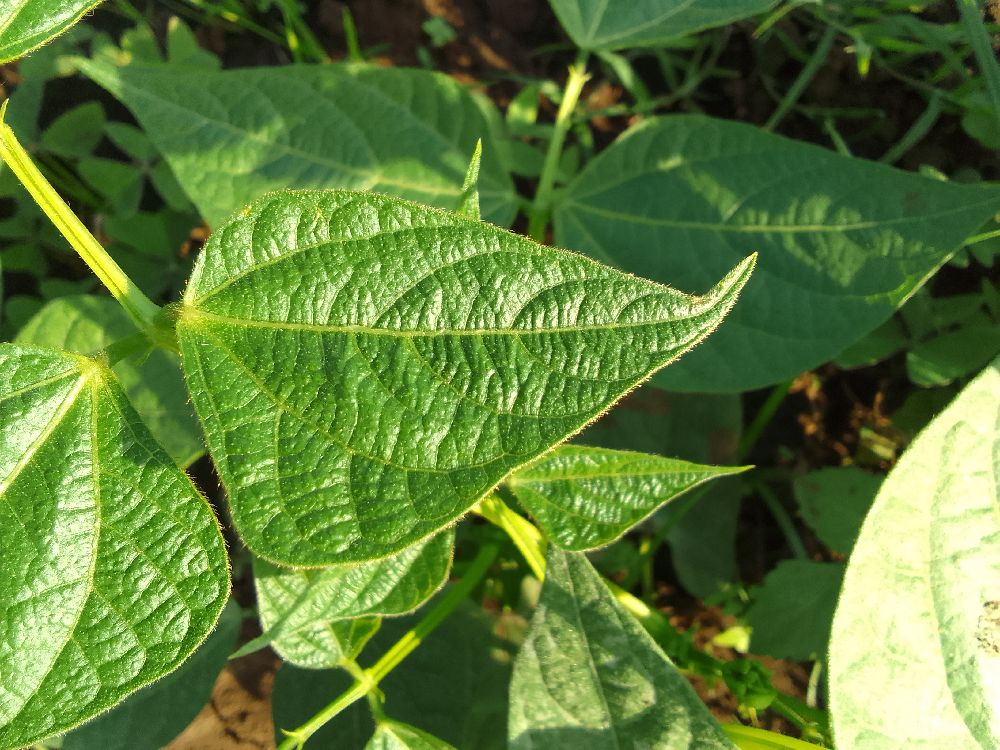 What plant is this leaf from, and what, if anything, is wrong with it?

common bean, healthy
